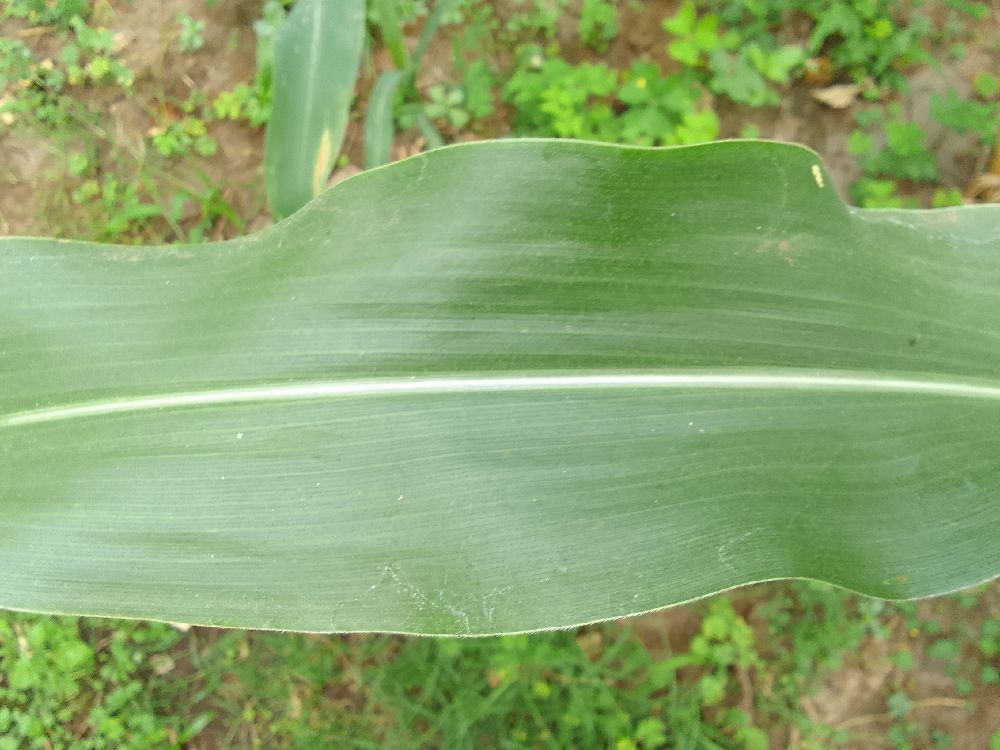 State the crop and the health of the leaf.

maize, healthy
